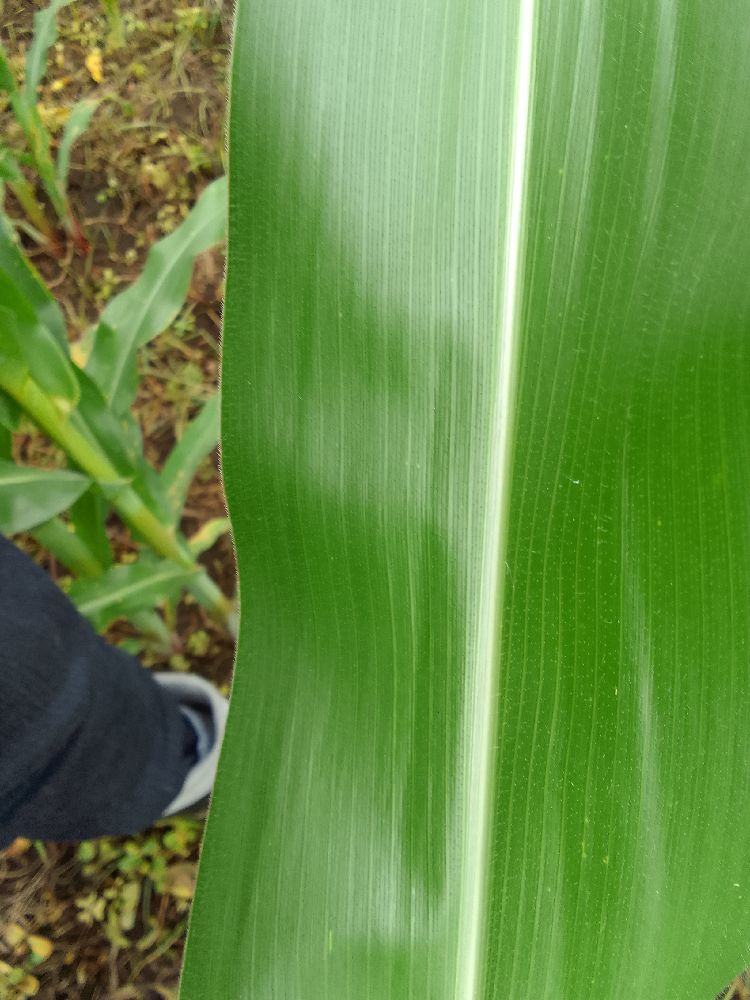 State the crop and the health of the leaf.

maize, healthy
